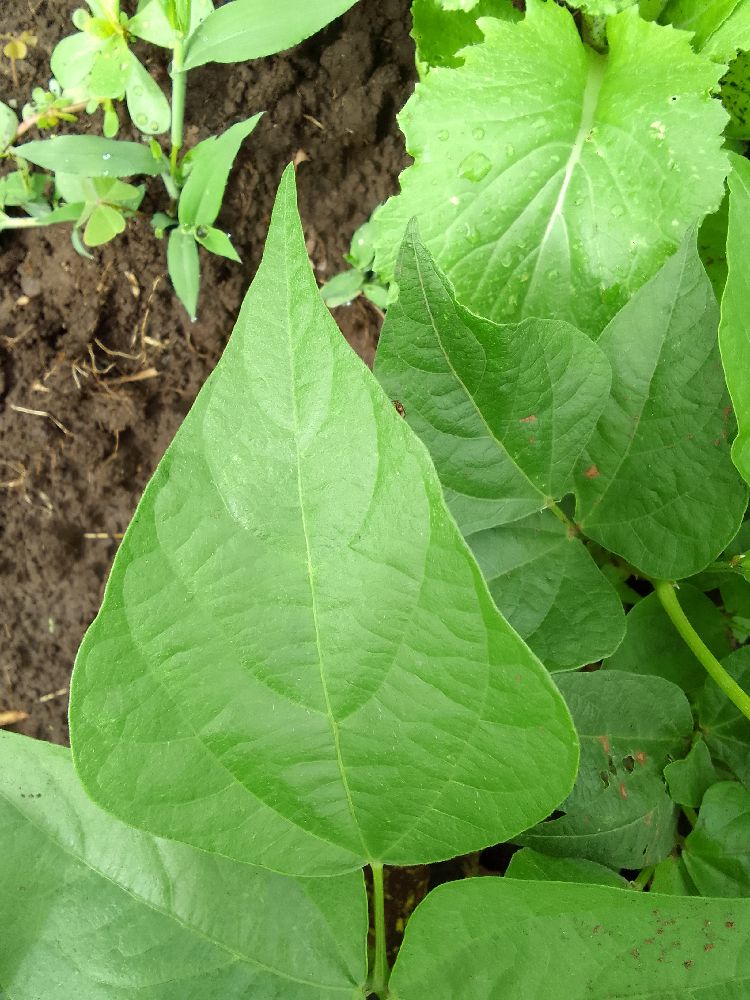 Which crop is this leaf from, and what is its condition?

common bean, healthy
